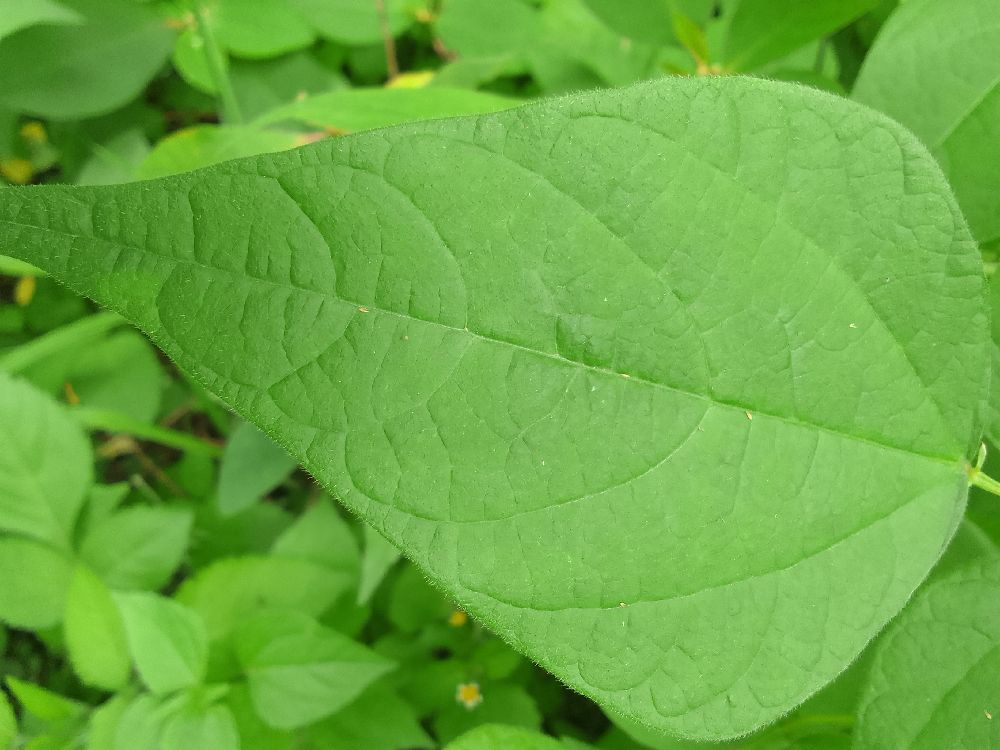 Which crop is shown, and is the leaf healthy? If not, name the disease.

common bean, healthy
